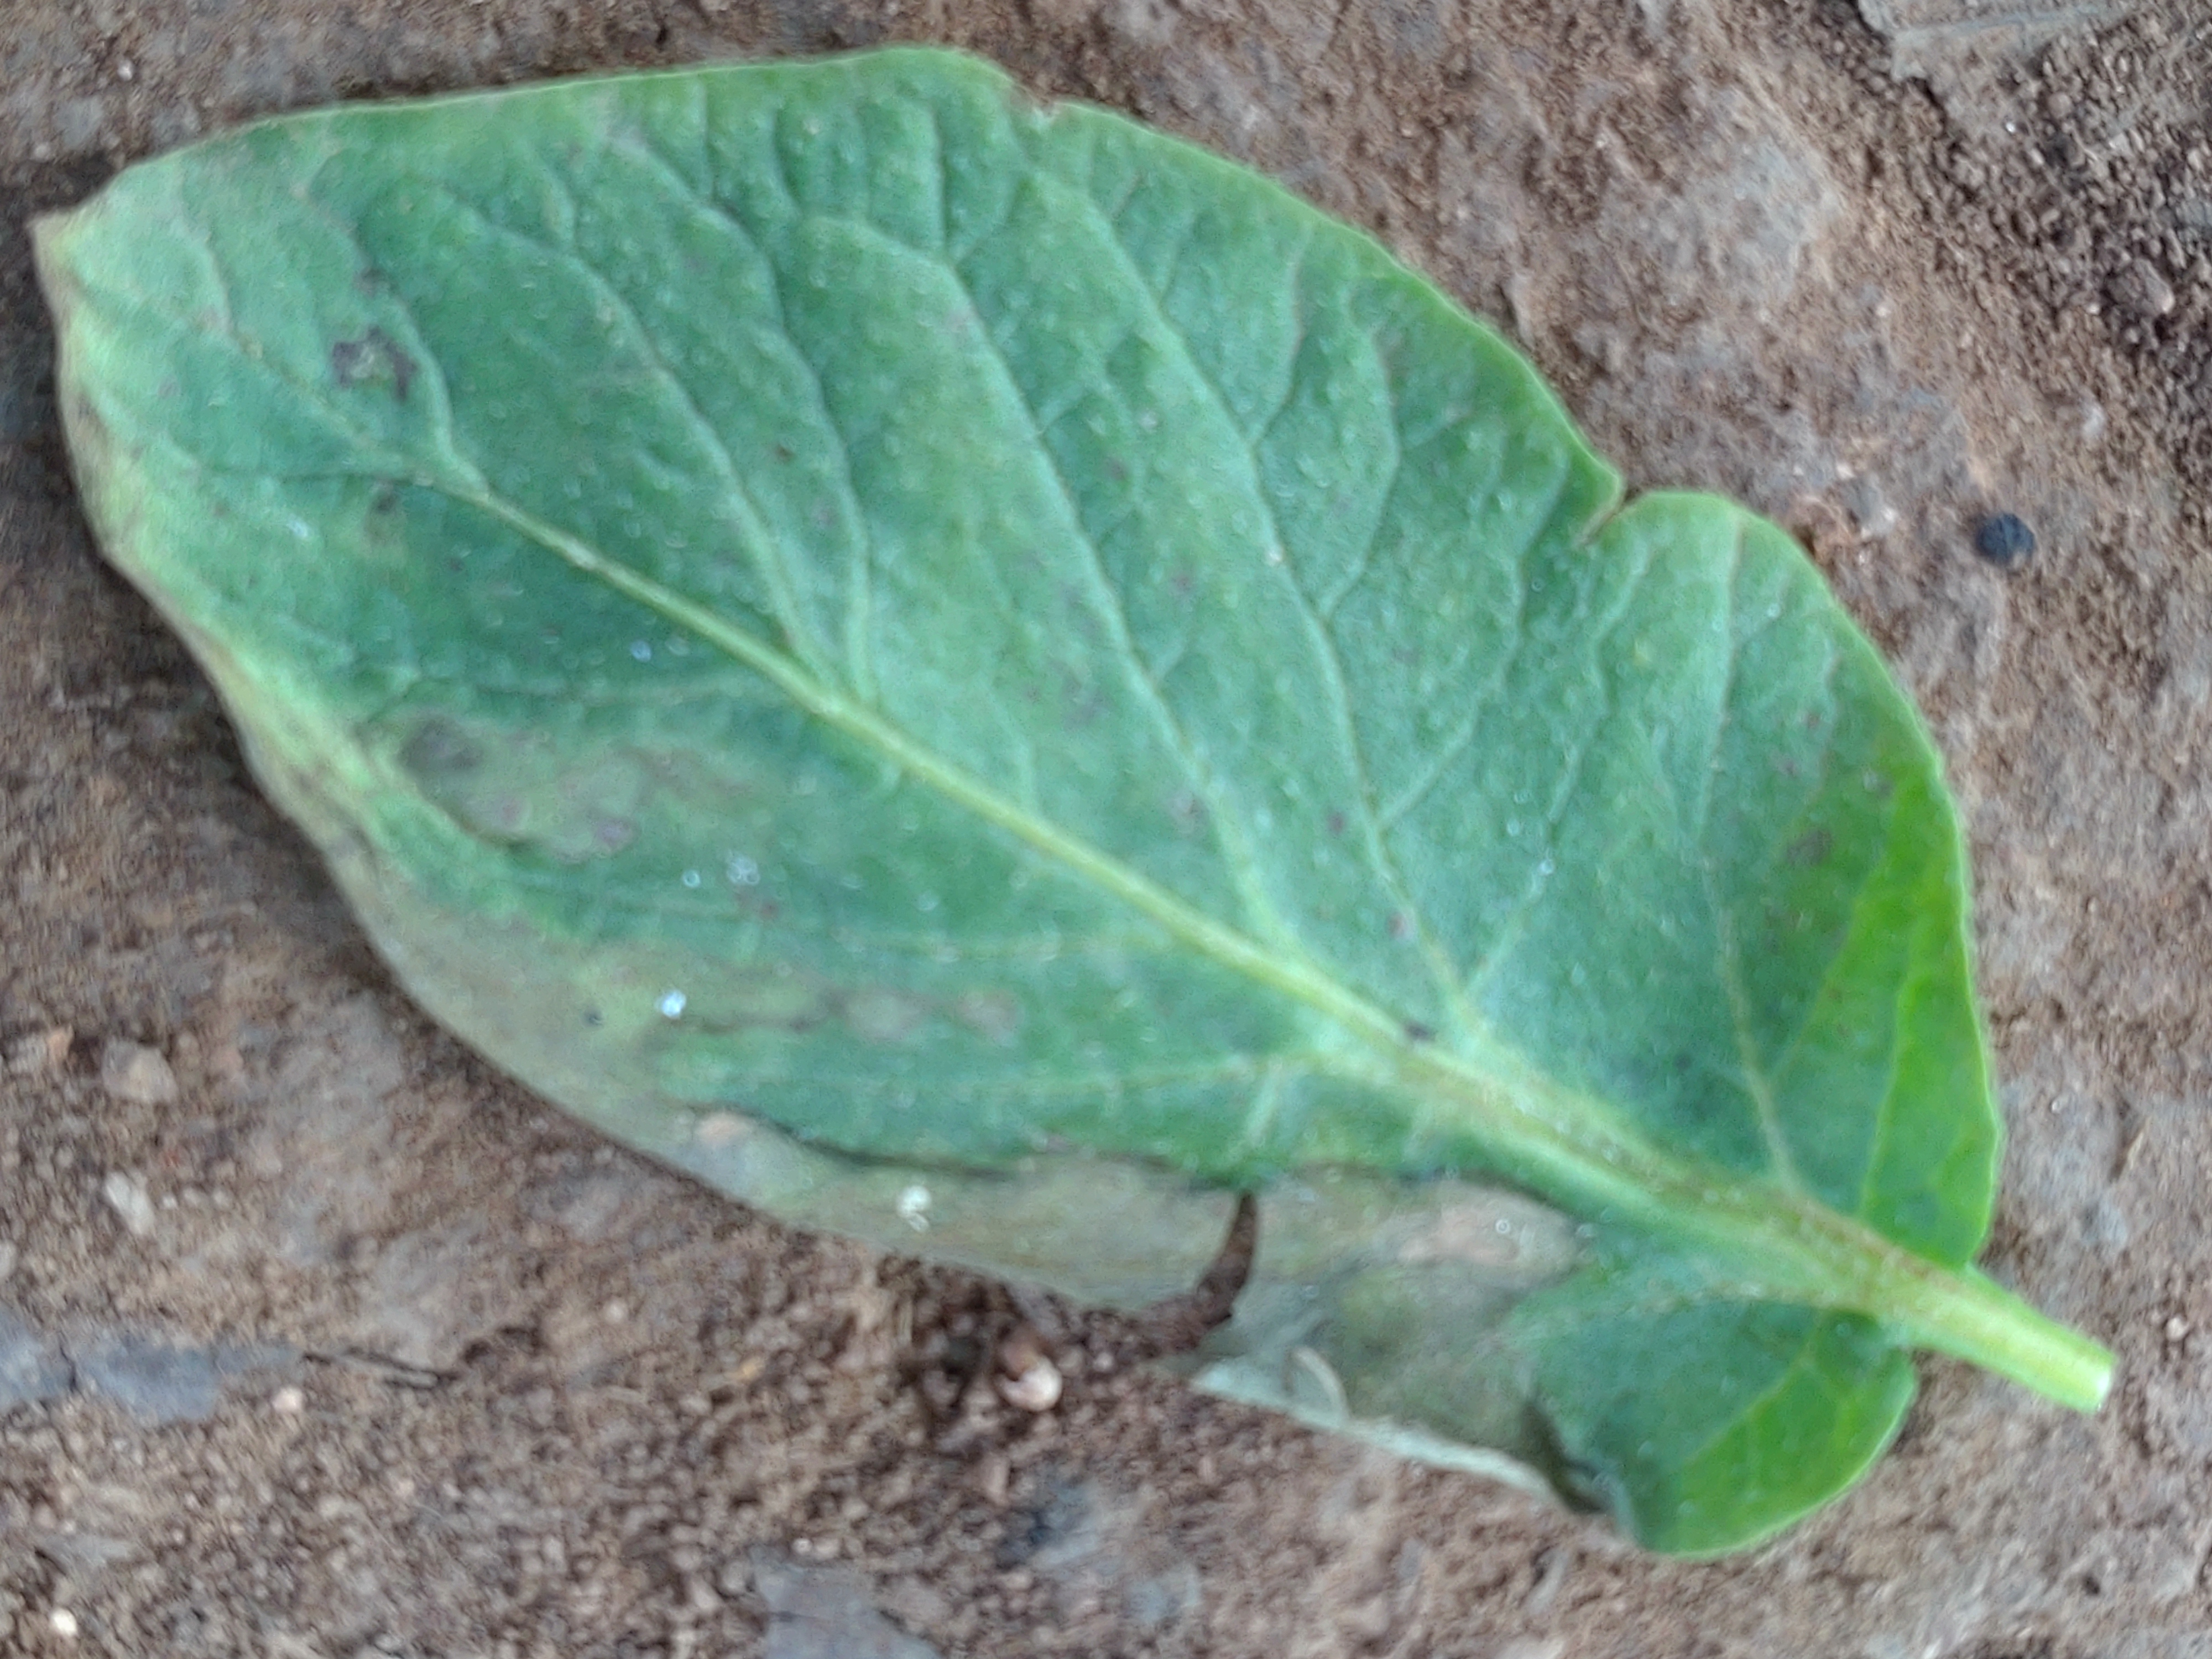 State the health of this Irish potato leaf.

early blight
